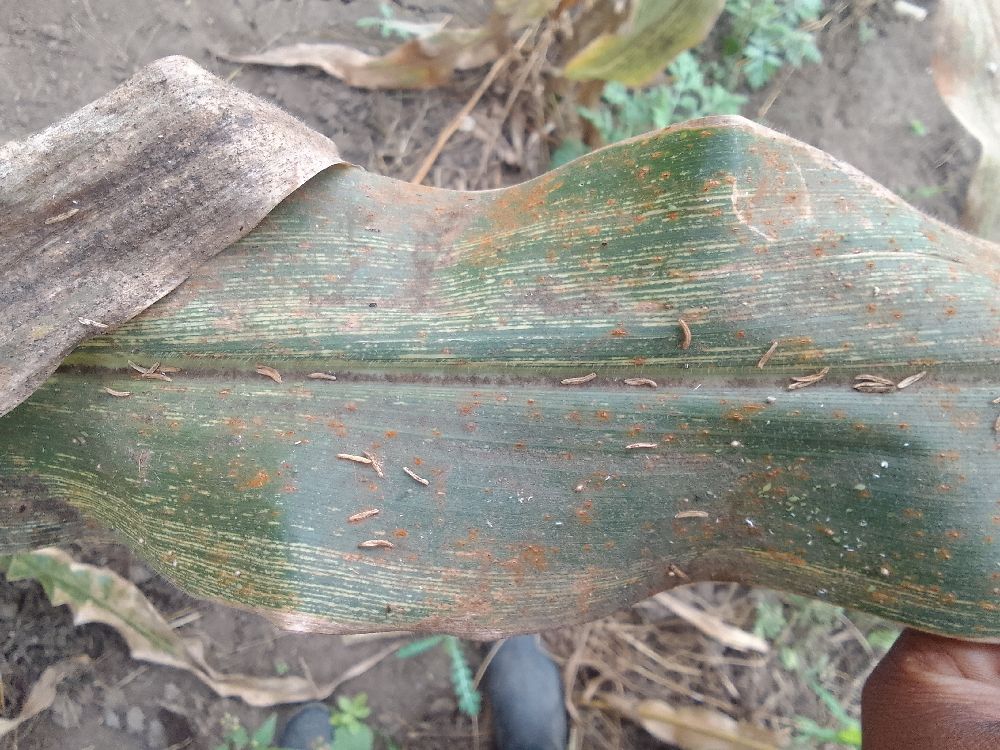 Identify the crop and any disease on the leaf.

maize, maize streak virus
